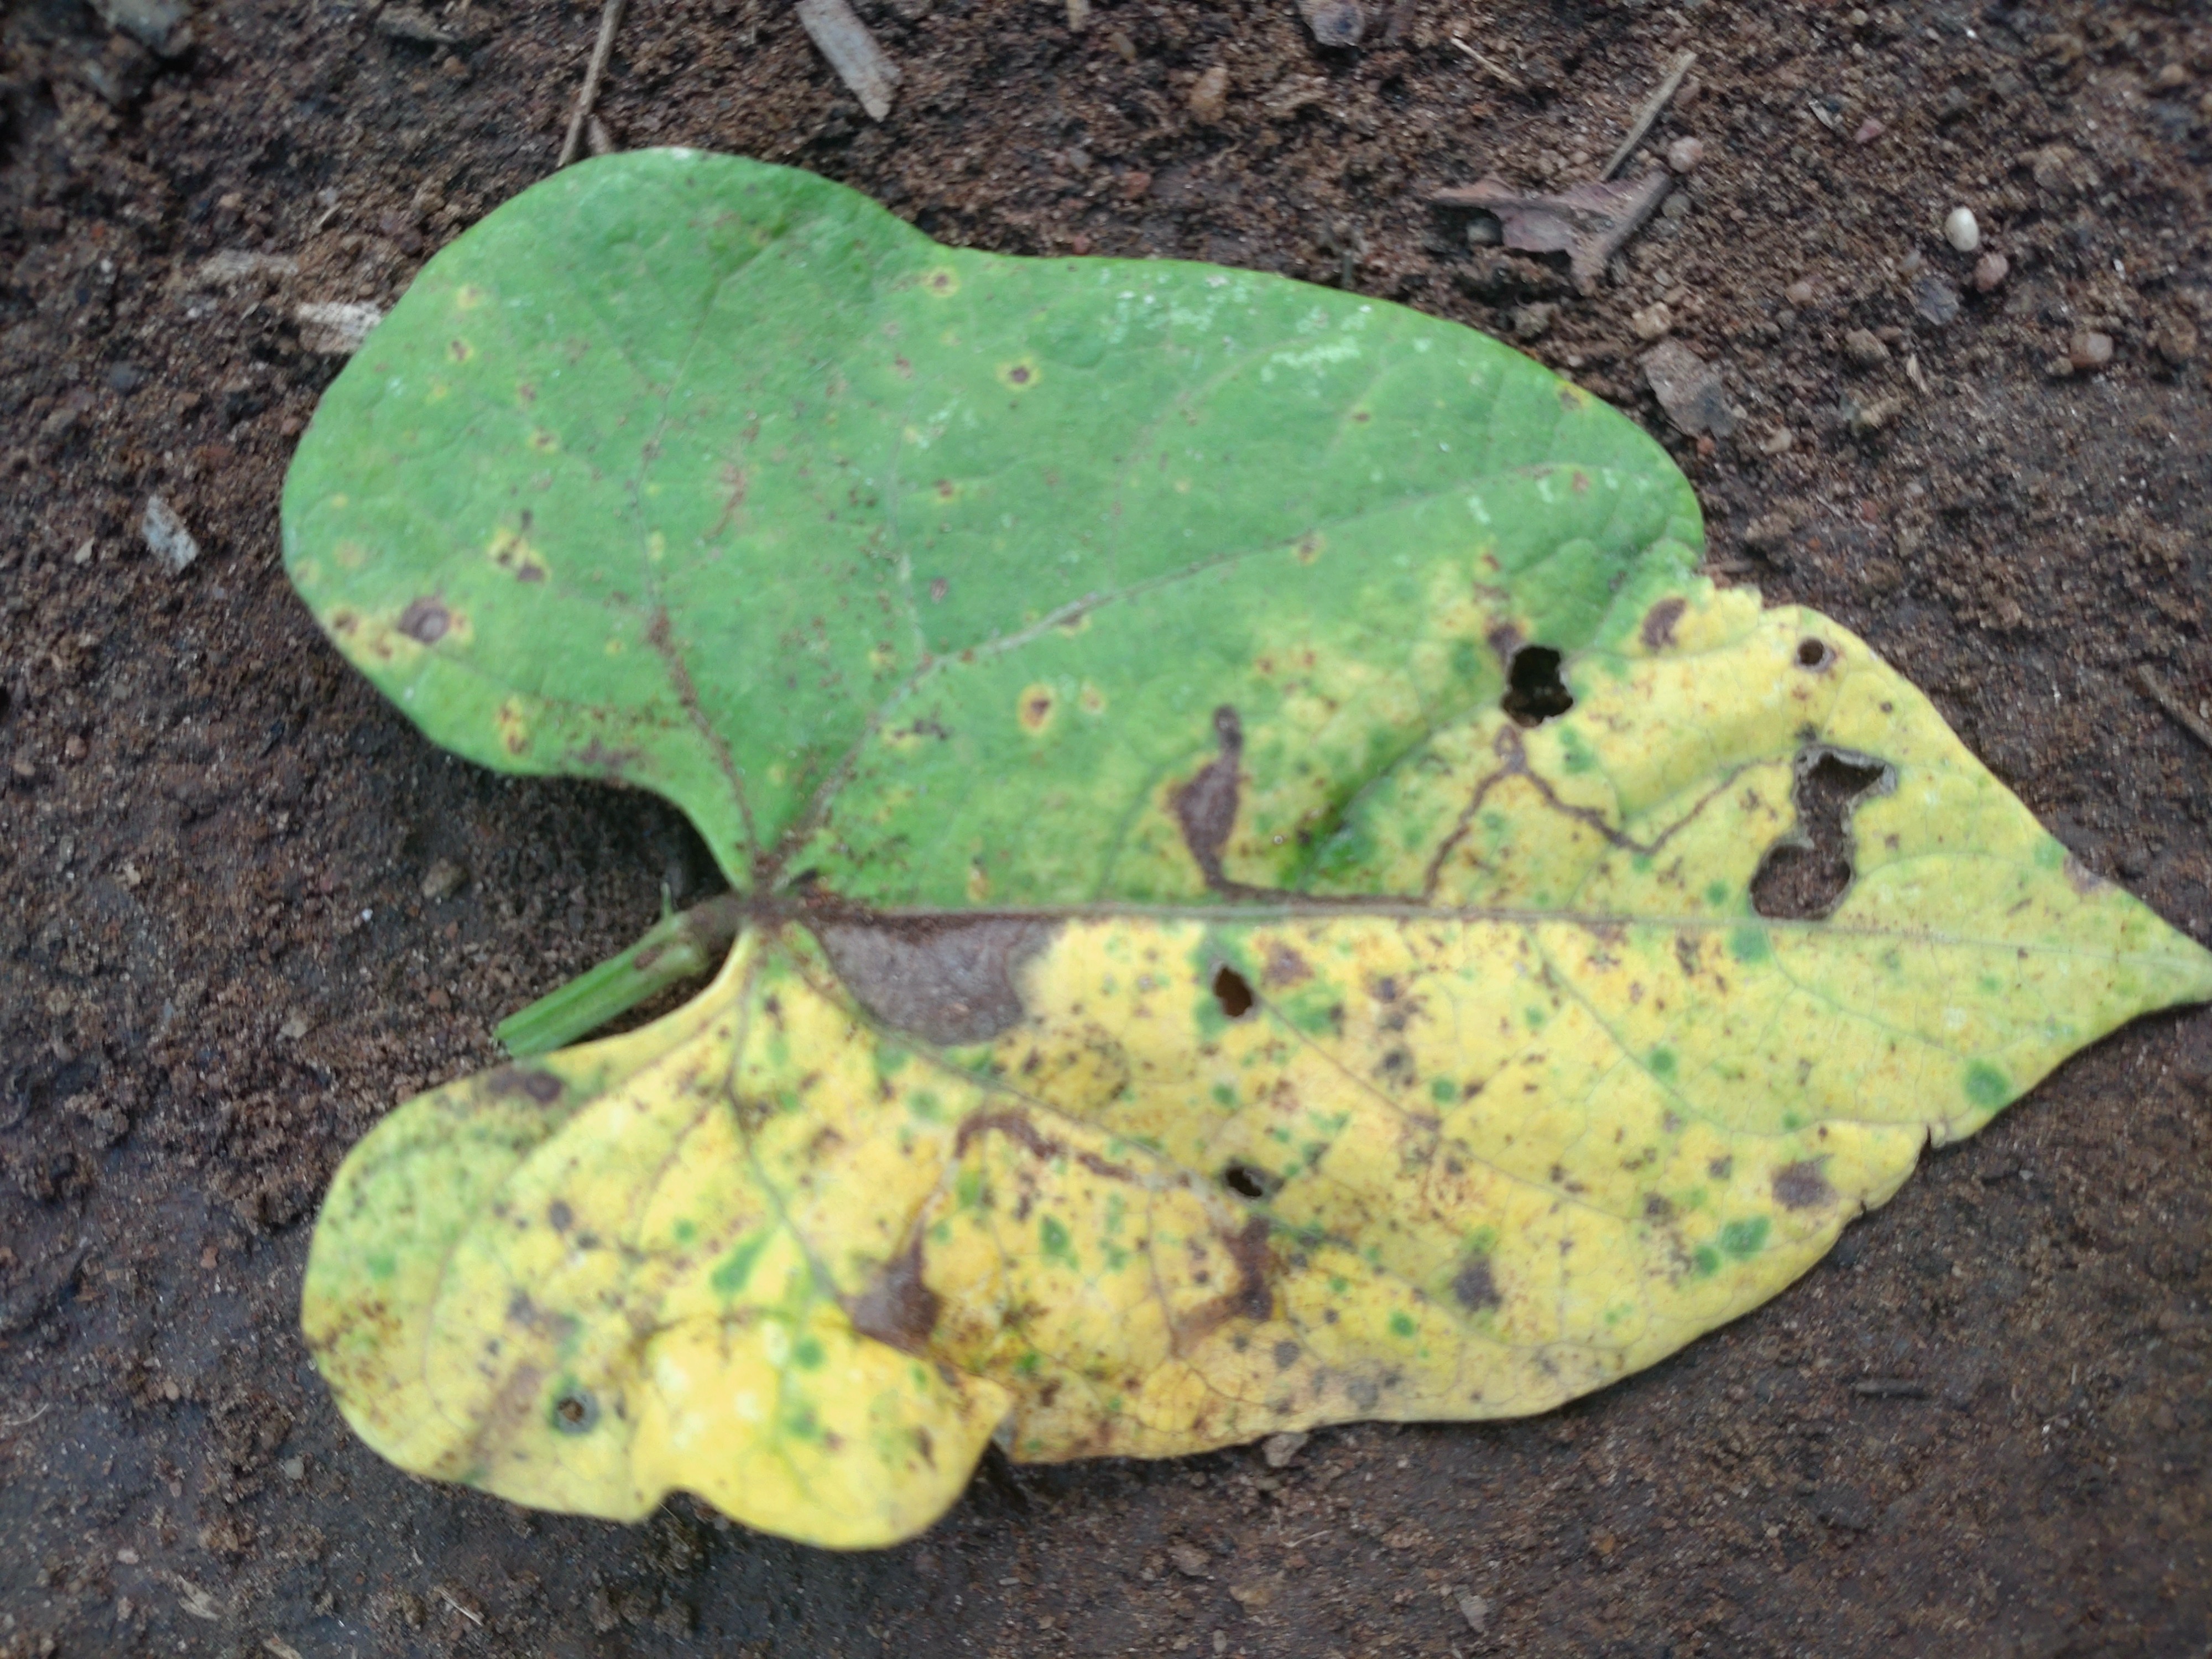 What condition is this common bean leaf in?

anthracnose
